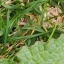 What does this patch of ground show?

structured weed
